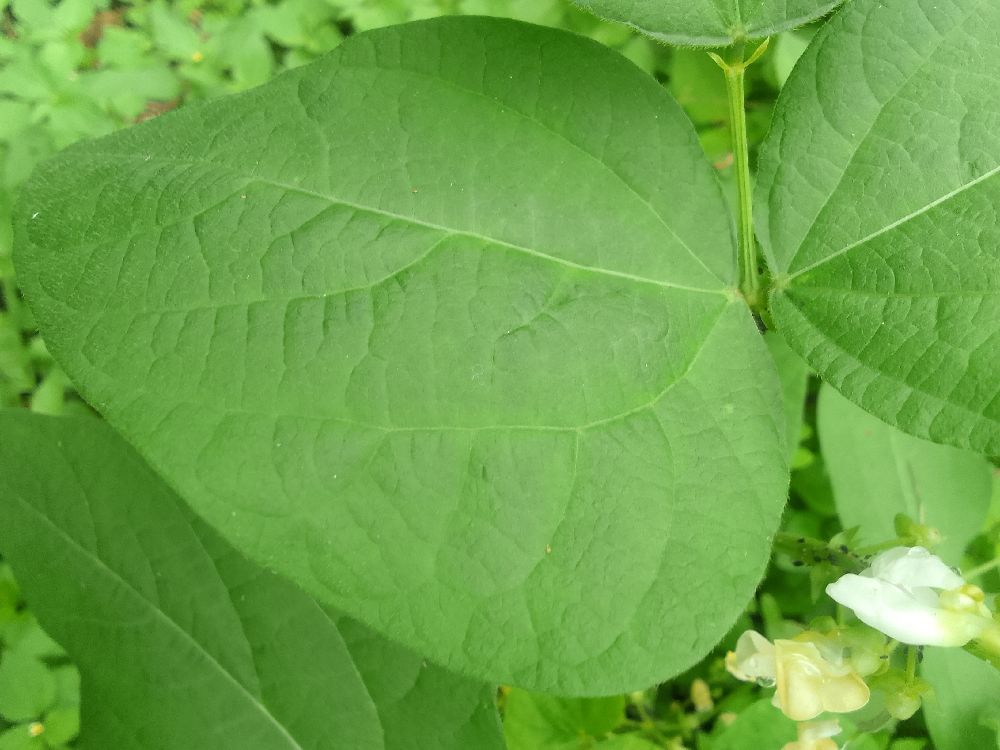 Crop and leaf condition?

common bean, healthy
